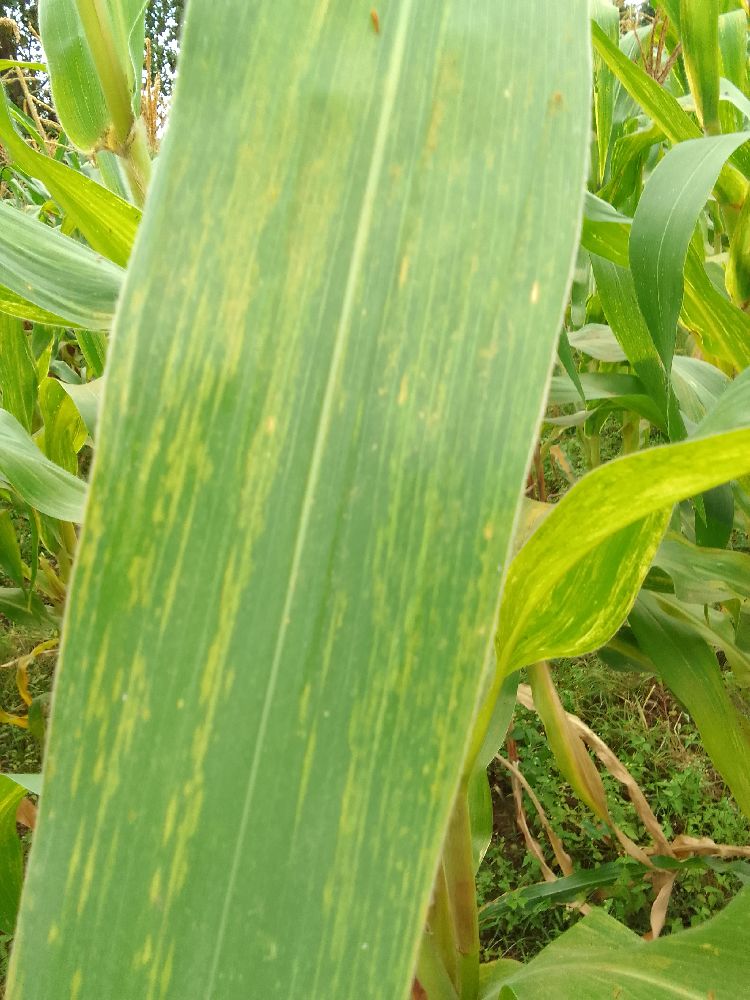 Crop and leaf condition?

maize, maize lethal necrosis
